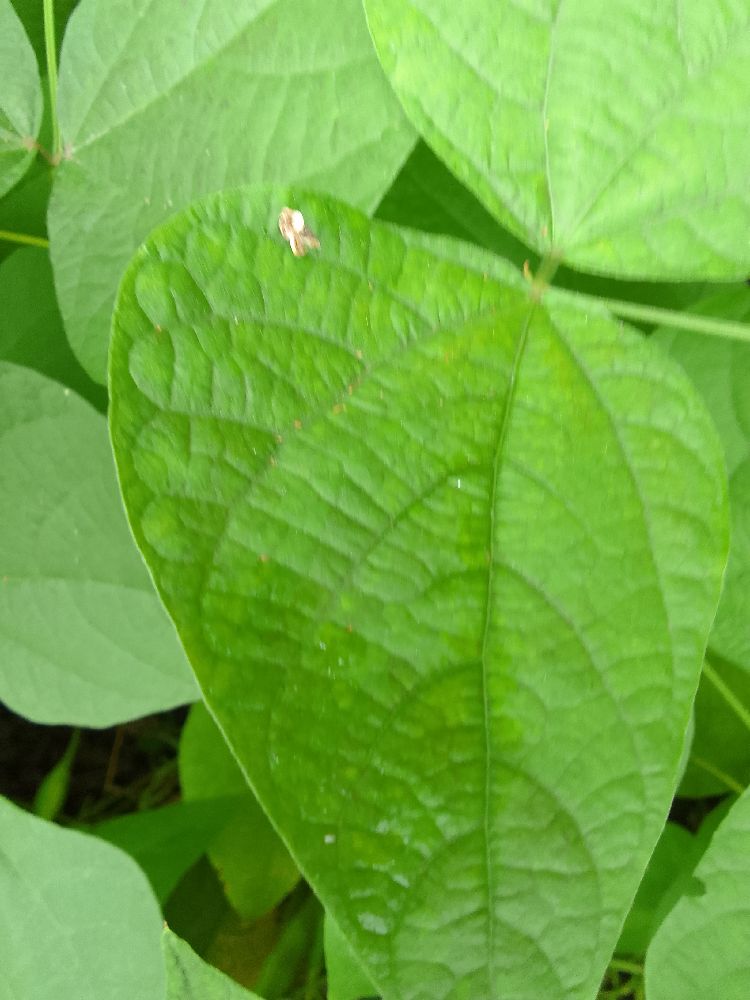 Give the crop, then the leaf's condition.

common bean, healthy
